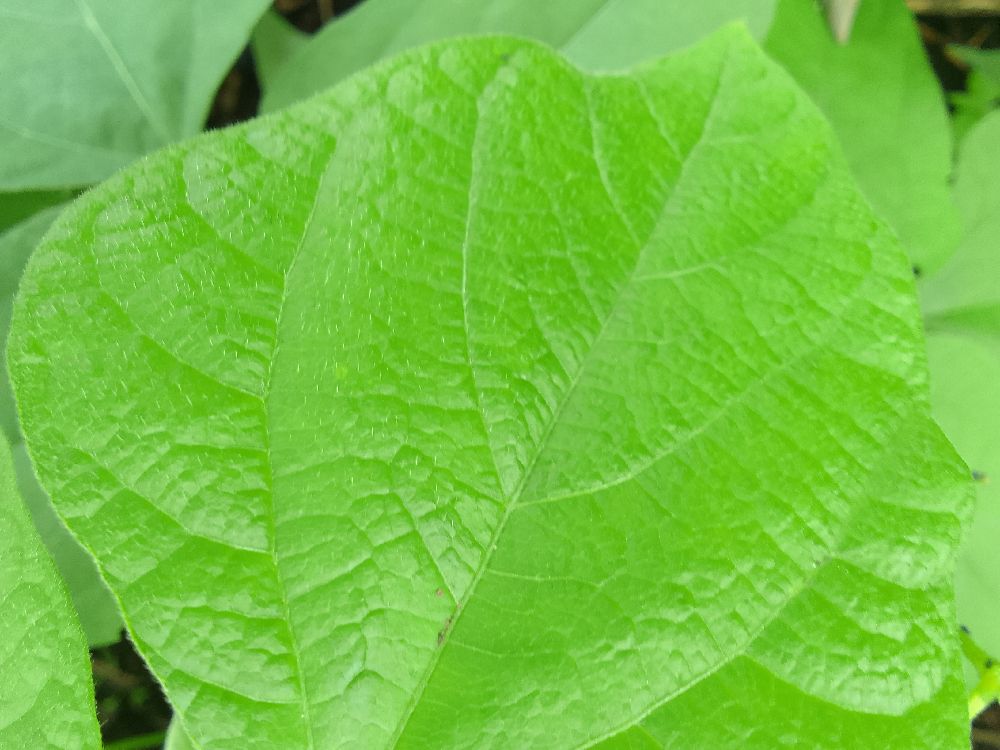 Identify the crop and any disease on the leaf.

common bean, healthy
